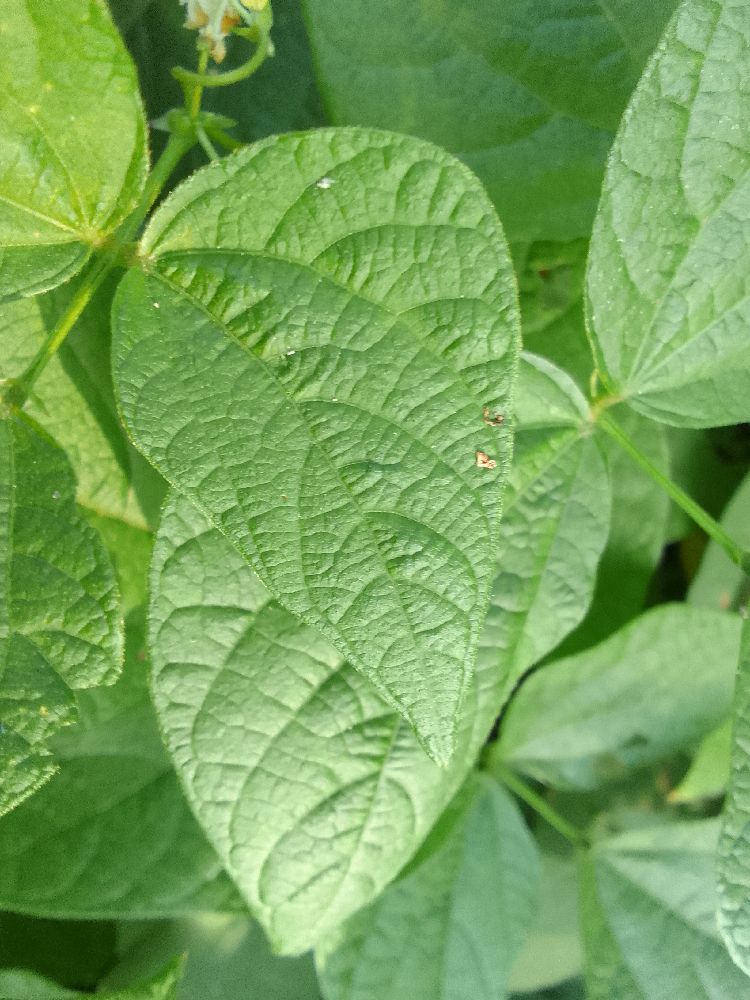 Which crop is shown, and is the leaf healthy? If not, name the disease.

common bean, healthy
